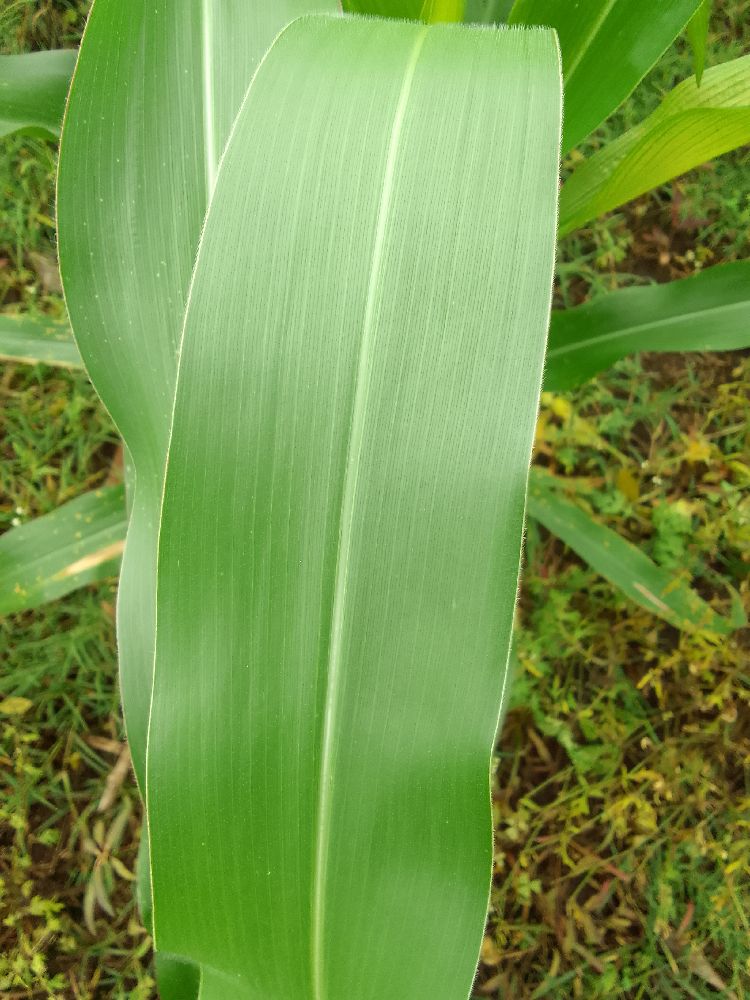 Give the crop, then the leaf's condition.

maize, healthy
